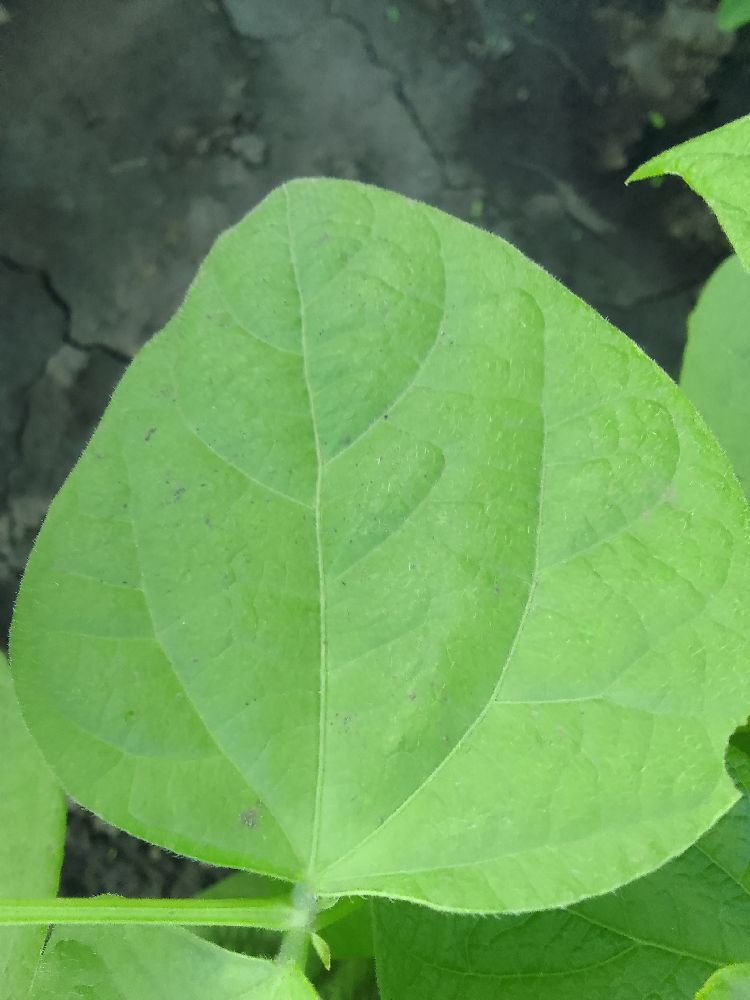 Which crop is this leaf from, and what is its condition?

common bean, healthy
